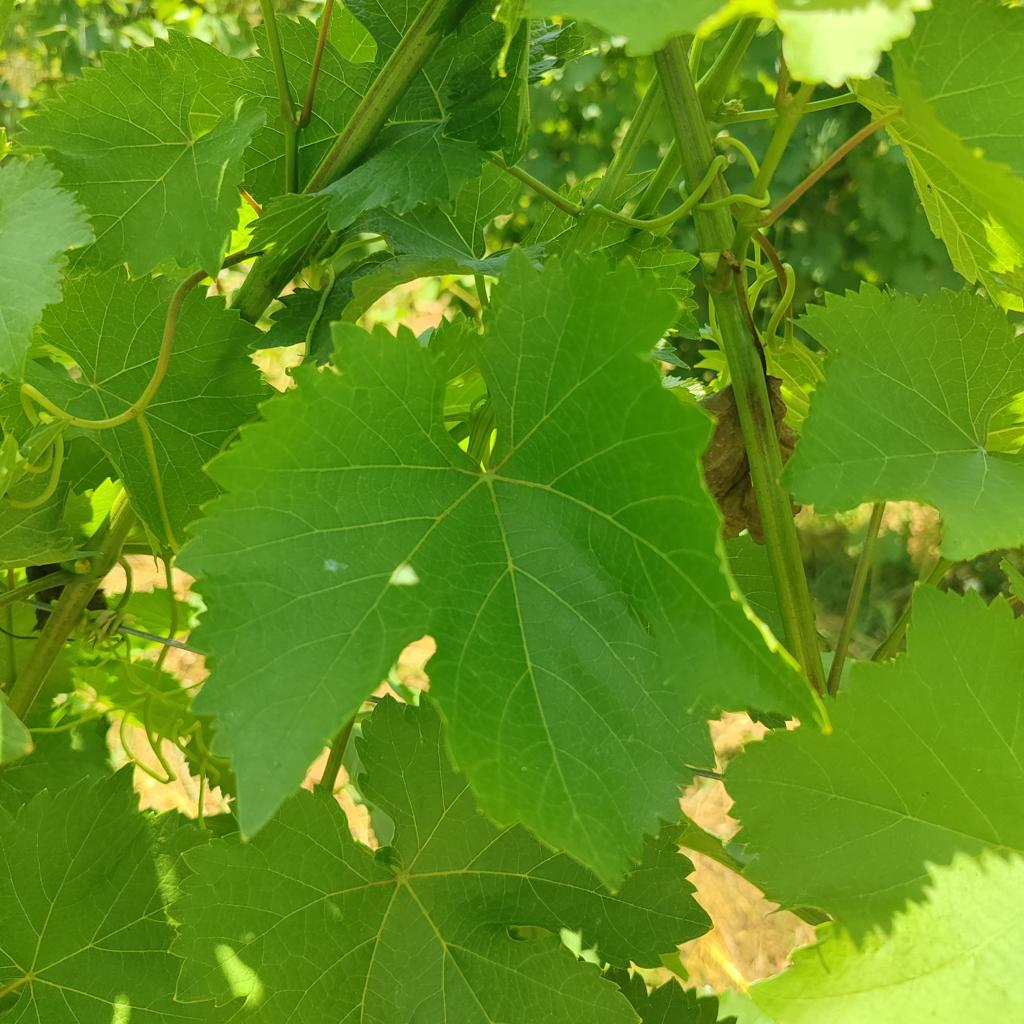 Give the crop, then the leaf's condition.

grapevine, healthy
